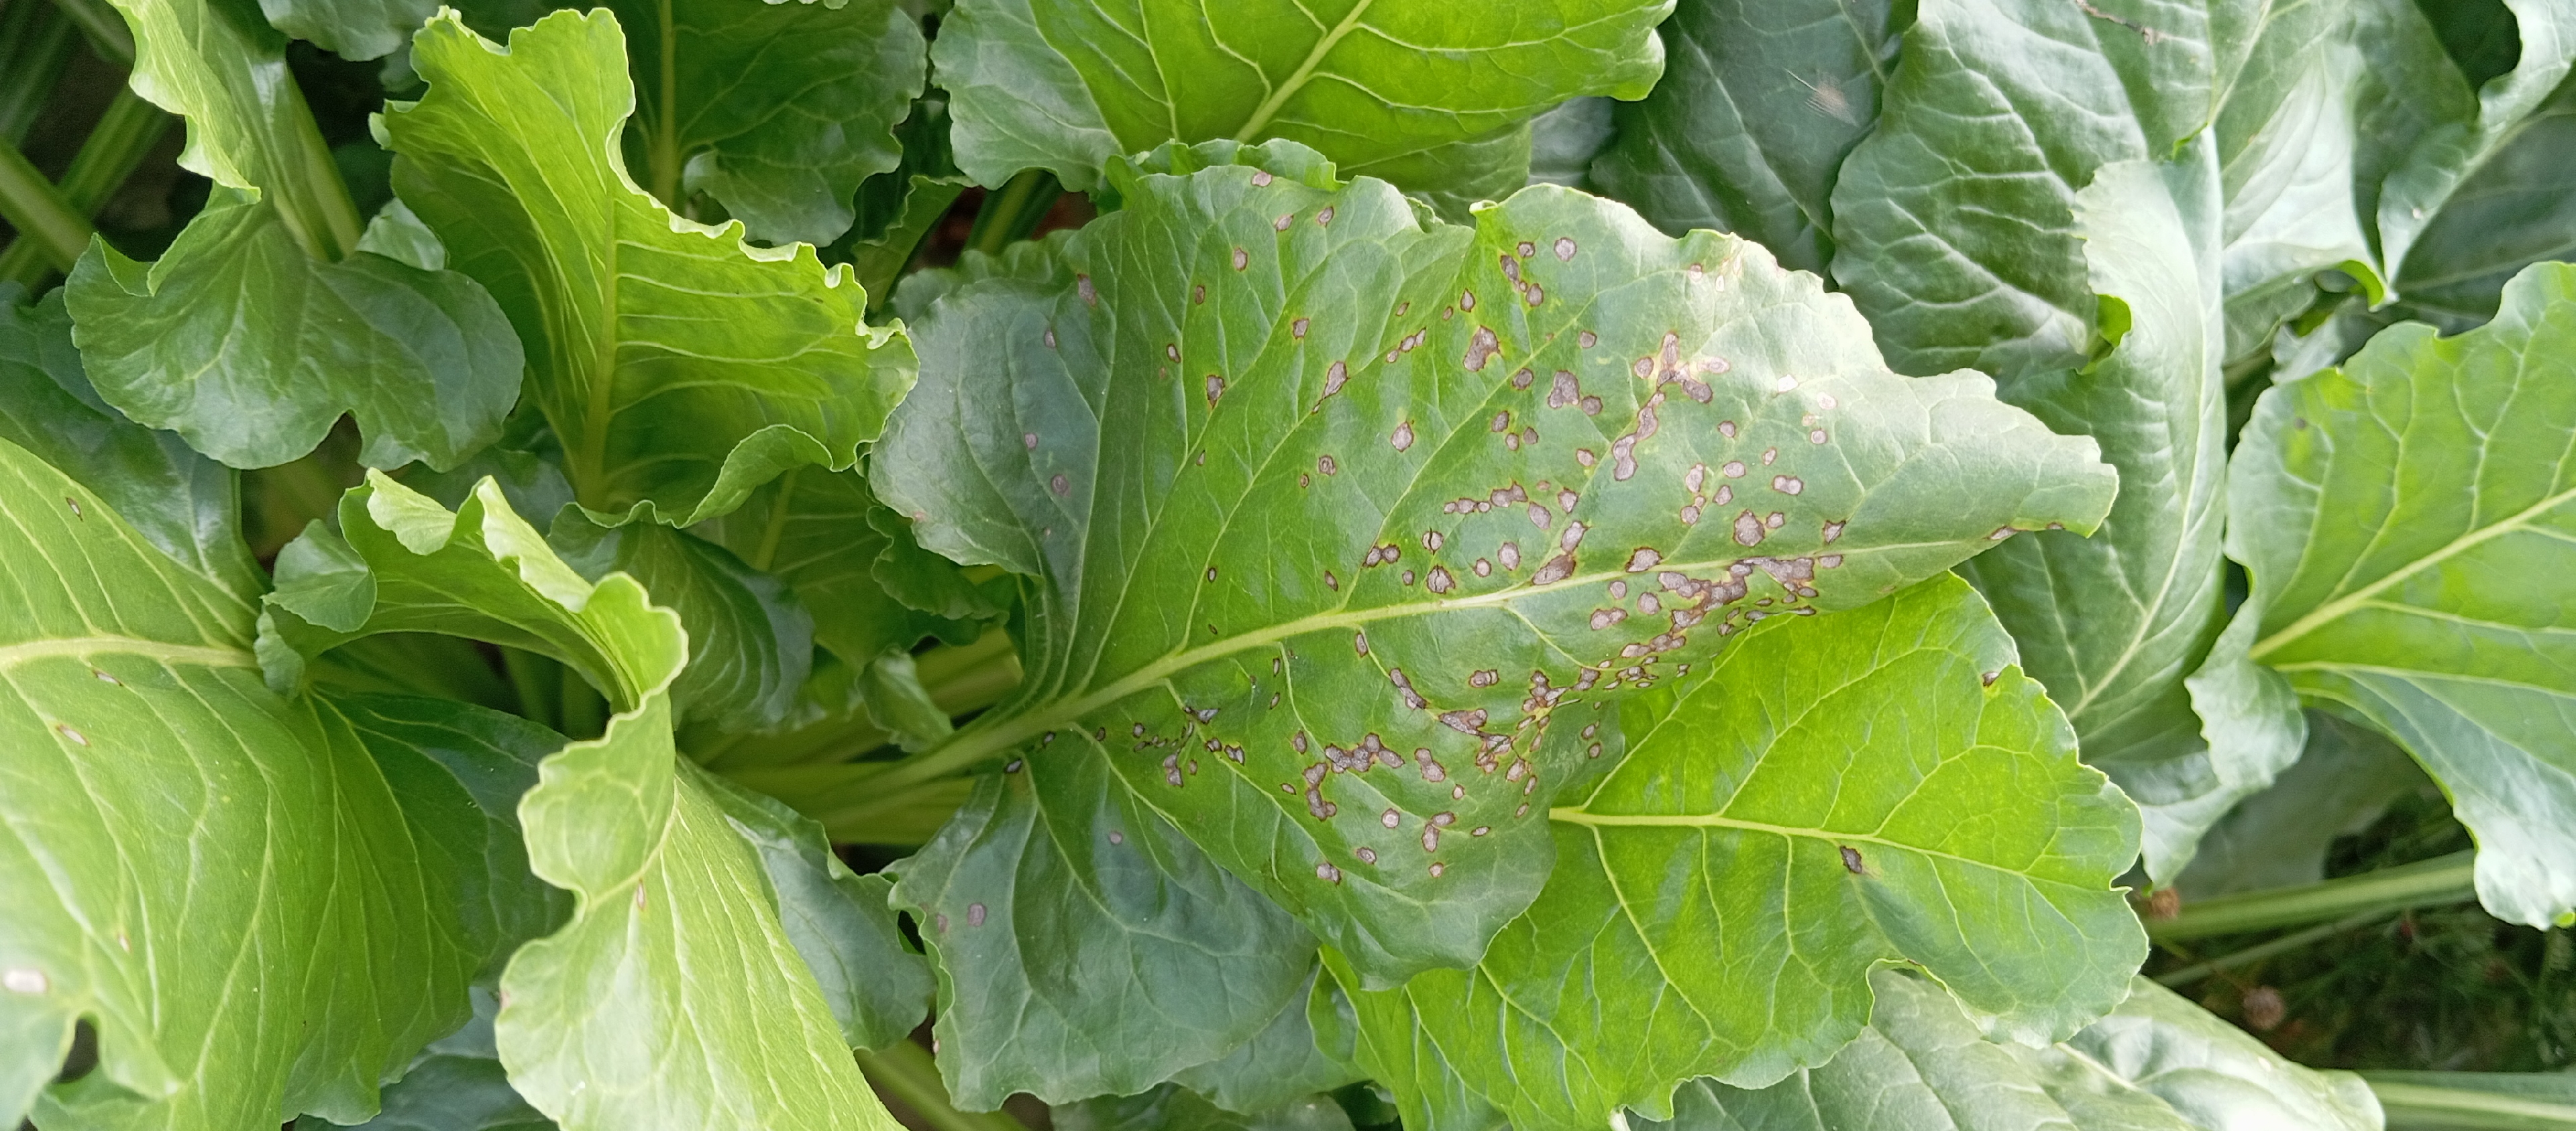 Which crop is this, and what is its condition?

beet, cercospora
